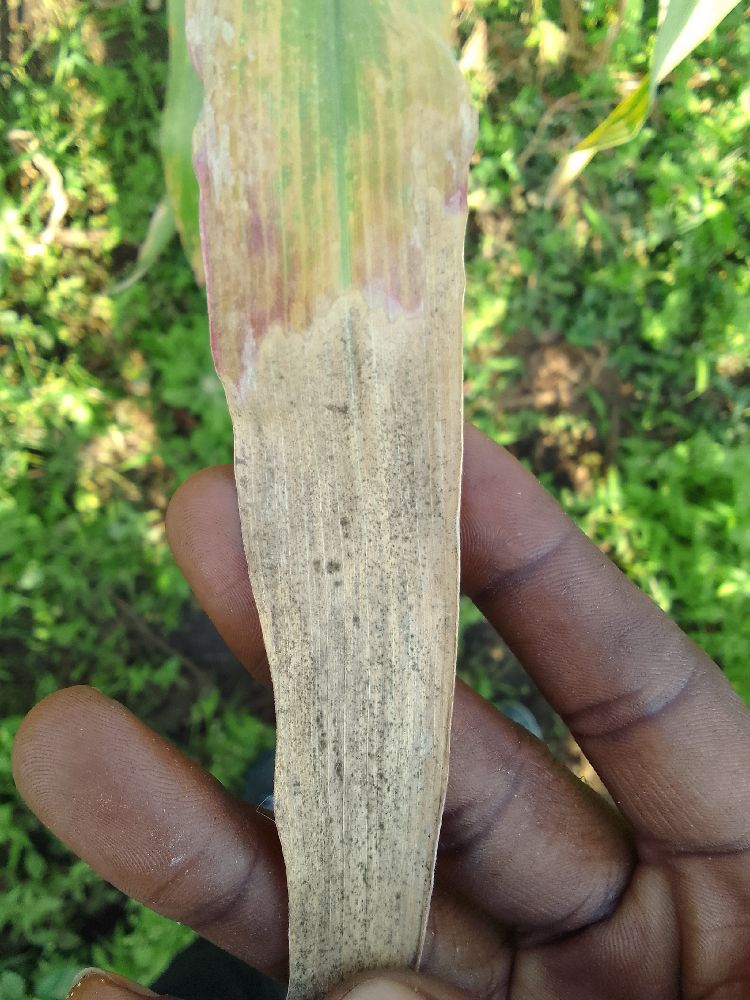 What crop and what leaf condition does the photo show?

maize, maize lethal necrosis
